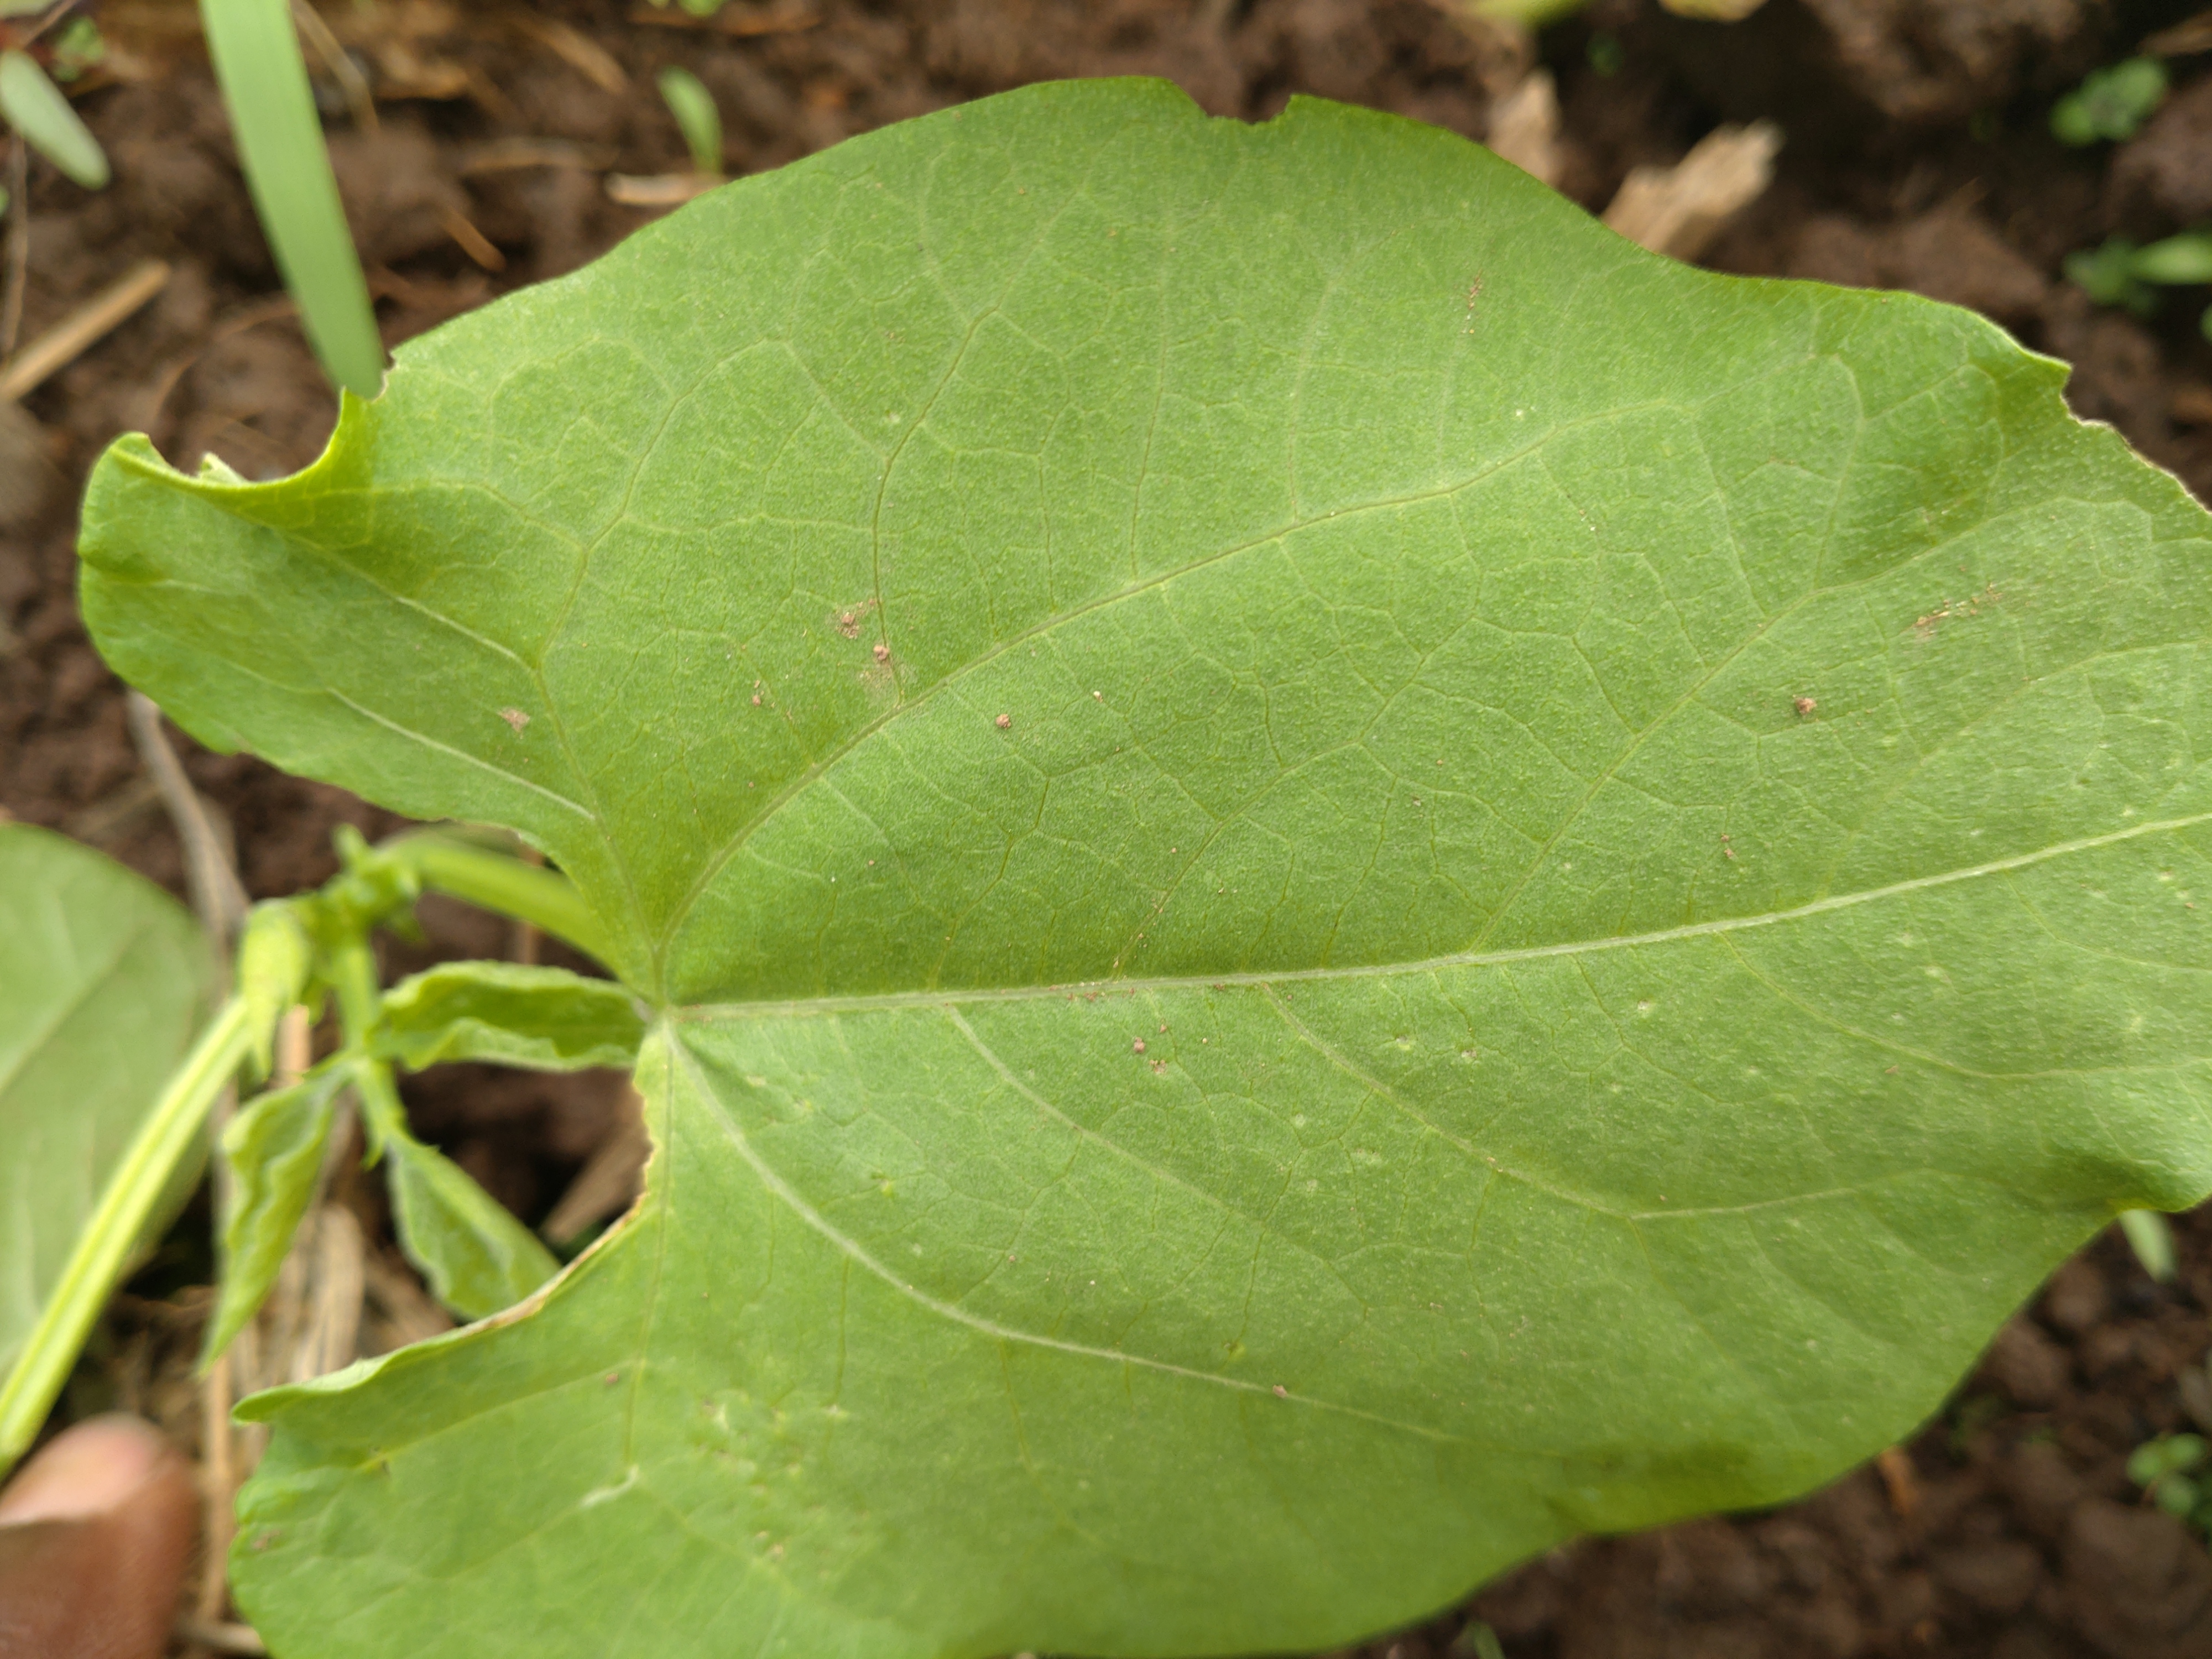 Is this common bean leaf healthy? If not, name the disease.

healthy
